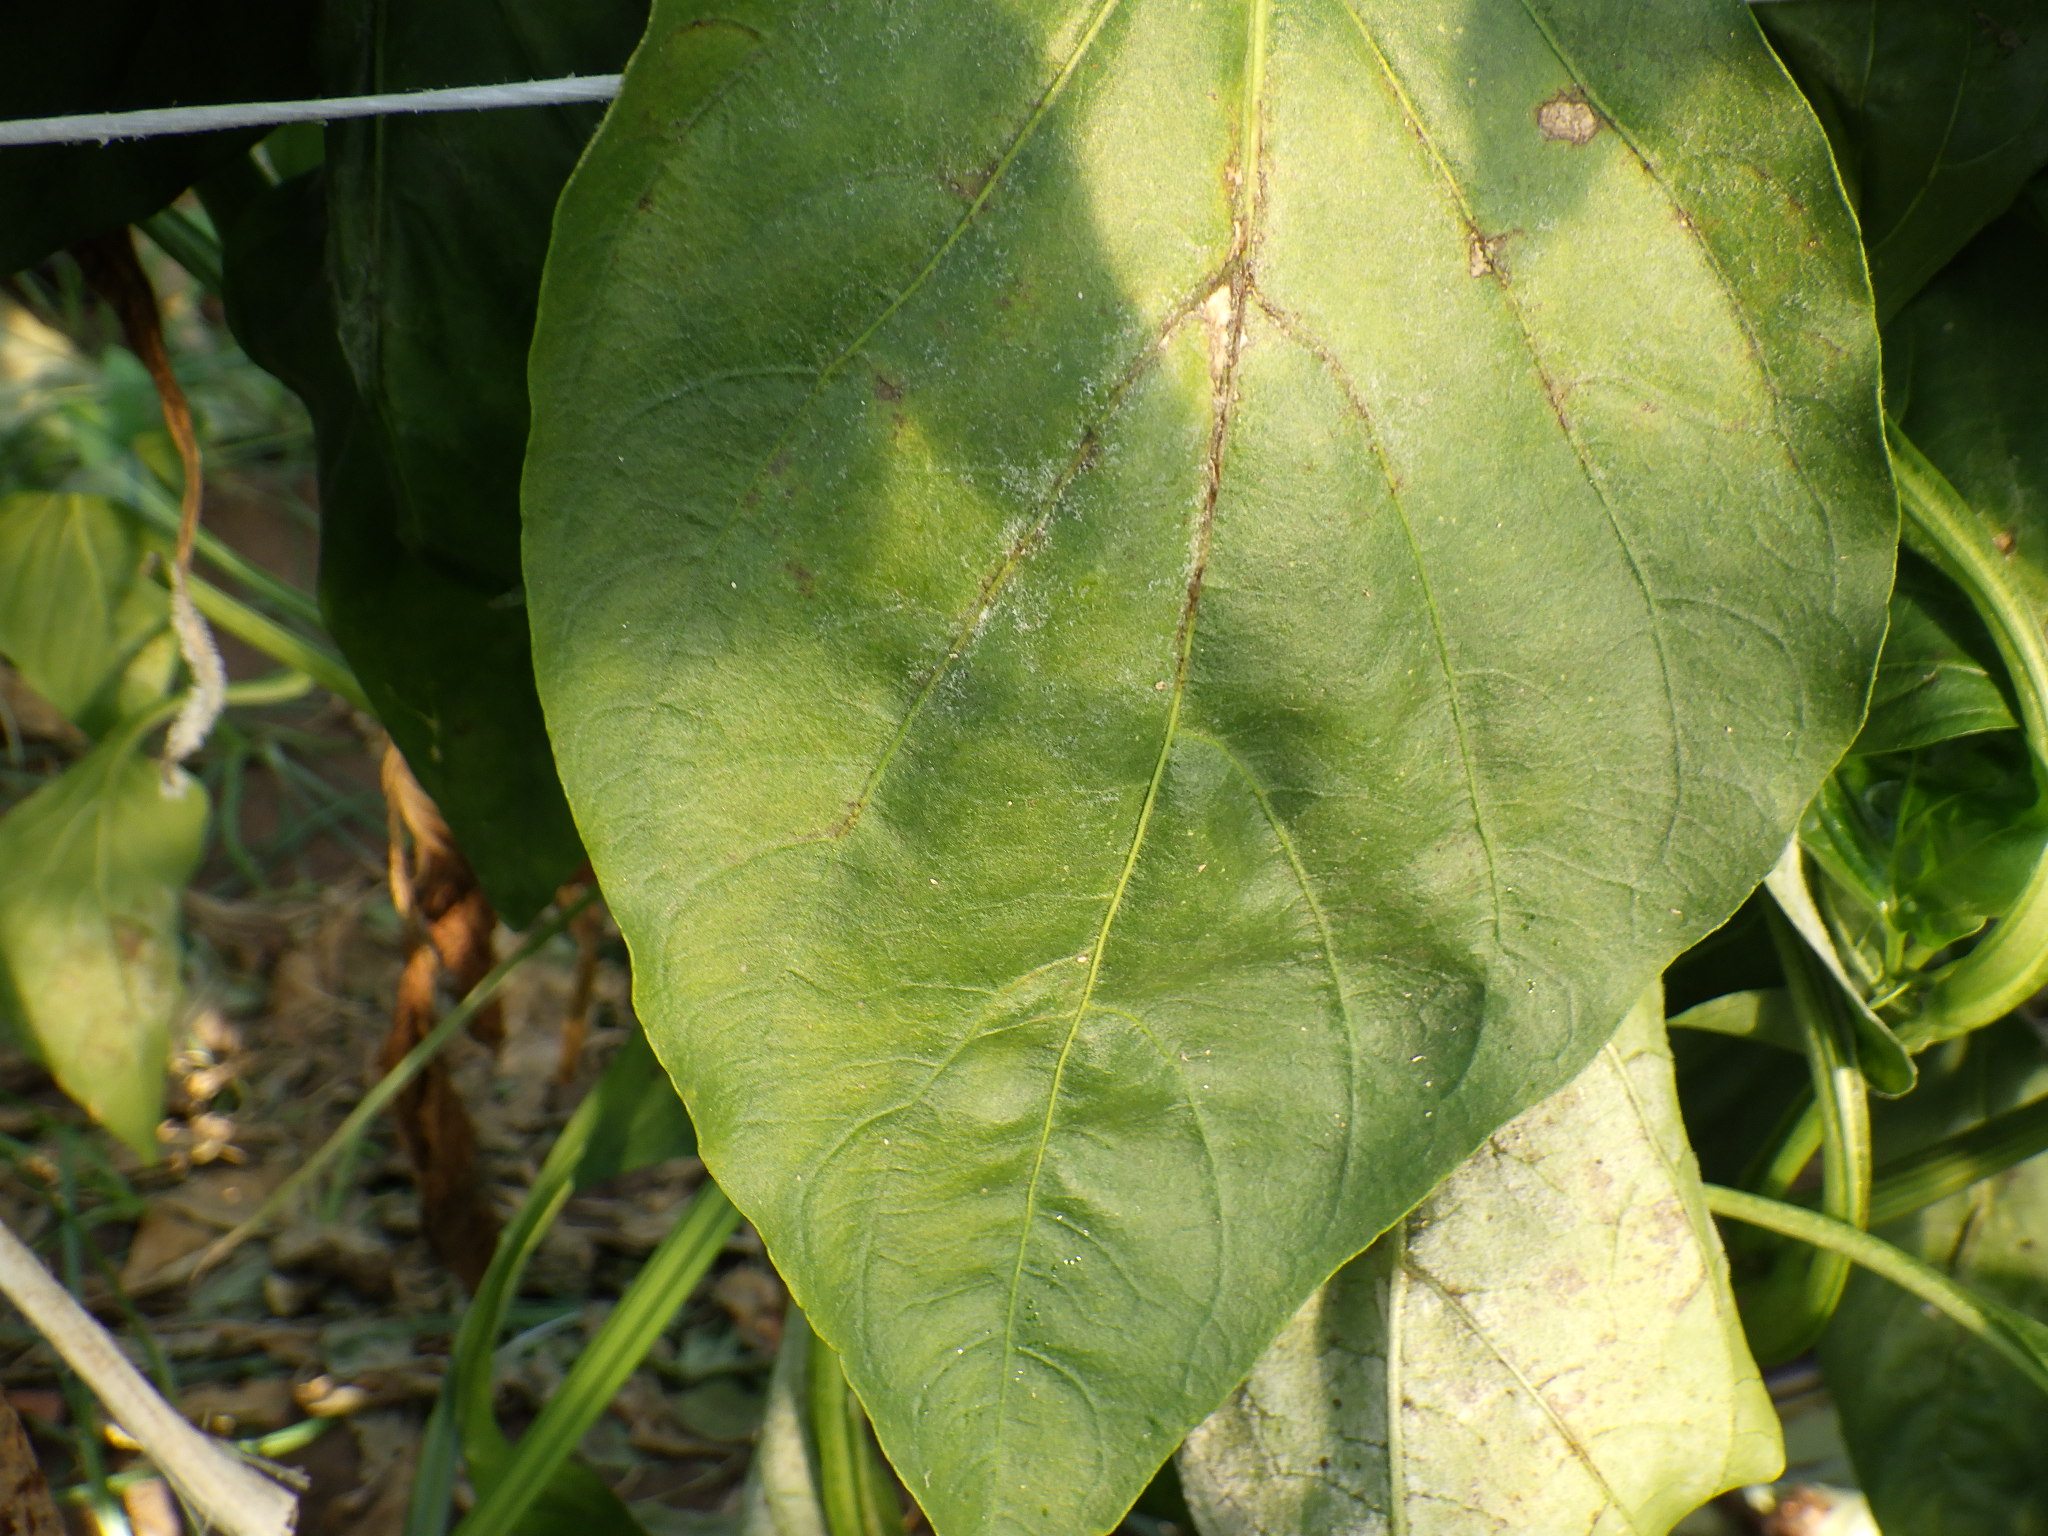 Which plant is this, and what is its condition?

bell pepper, downy mildew, powdery mildew
